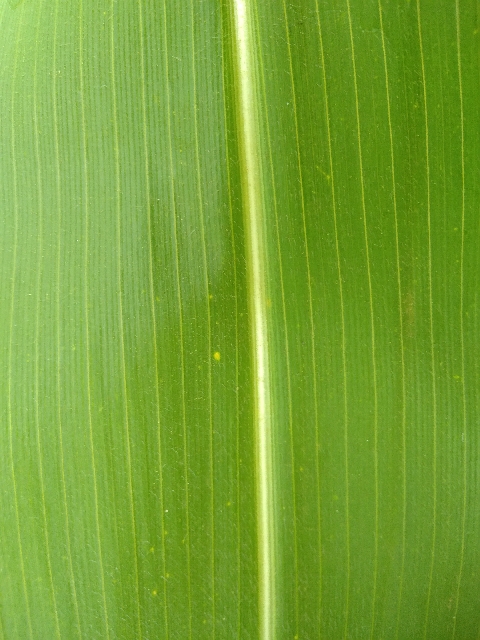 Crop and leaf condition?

maize, healthy
